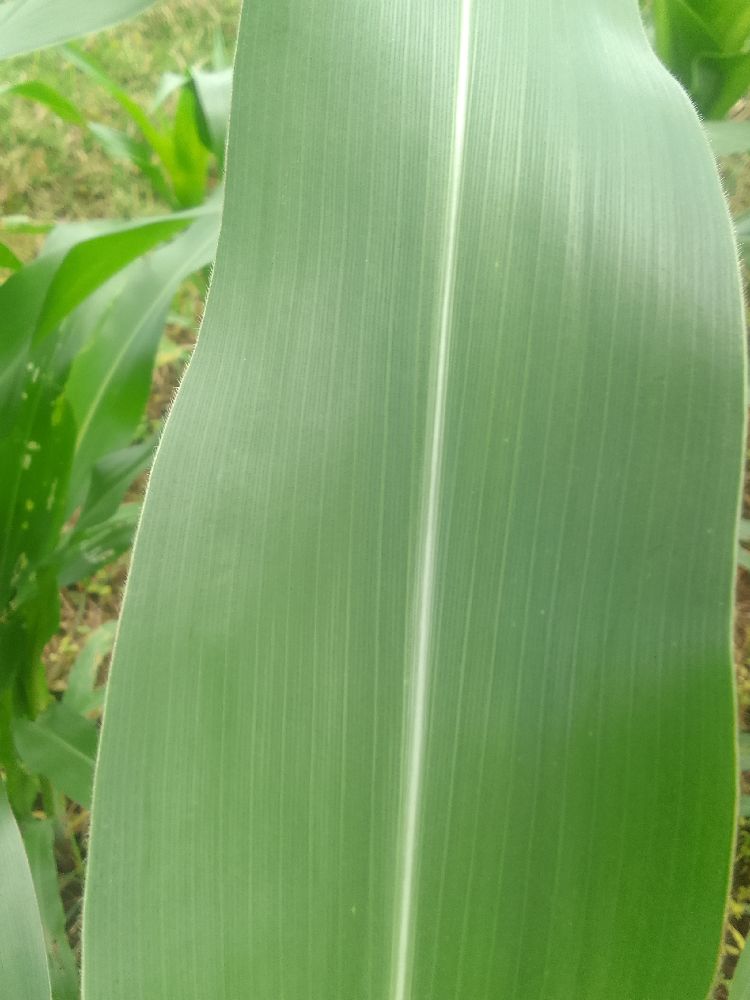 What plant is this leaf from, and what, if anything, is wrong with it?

maize, healthy
